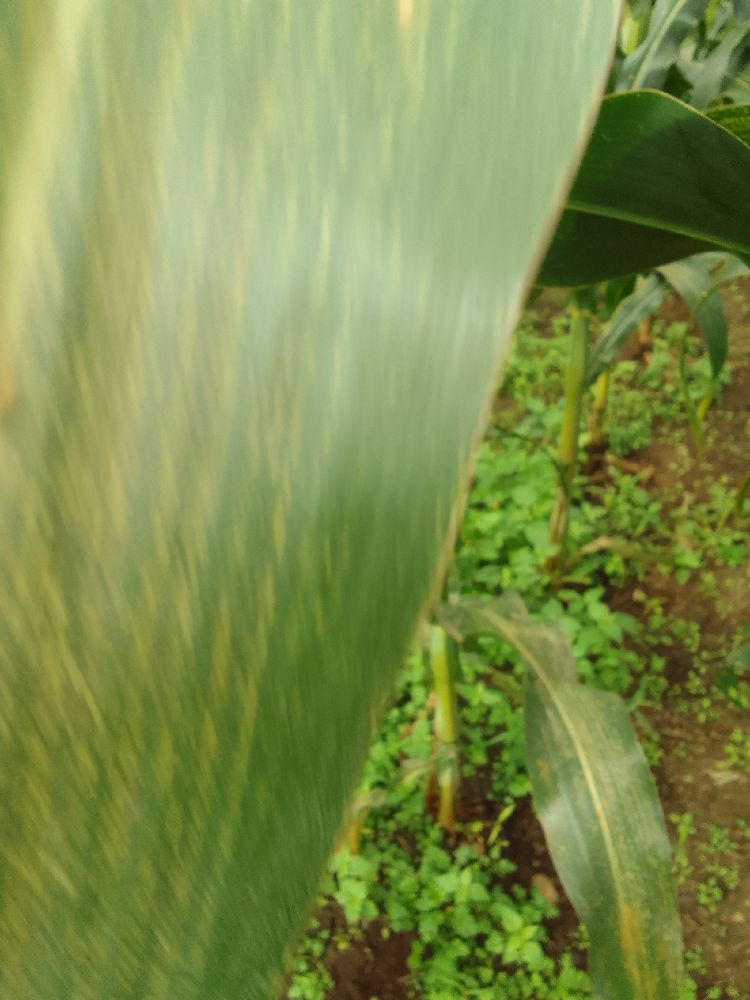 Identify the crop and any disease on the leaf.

maize, maize streak virus
